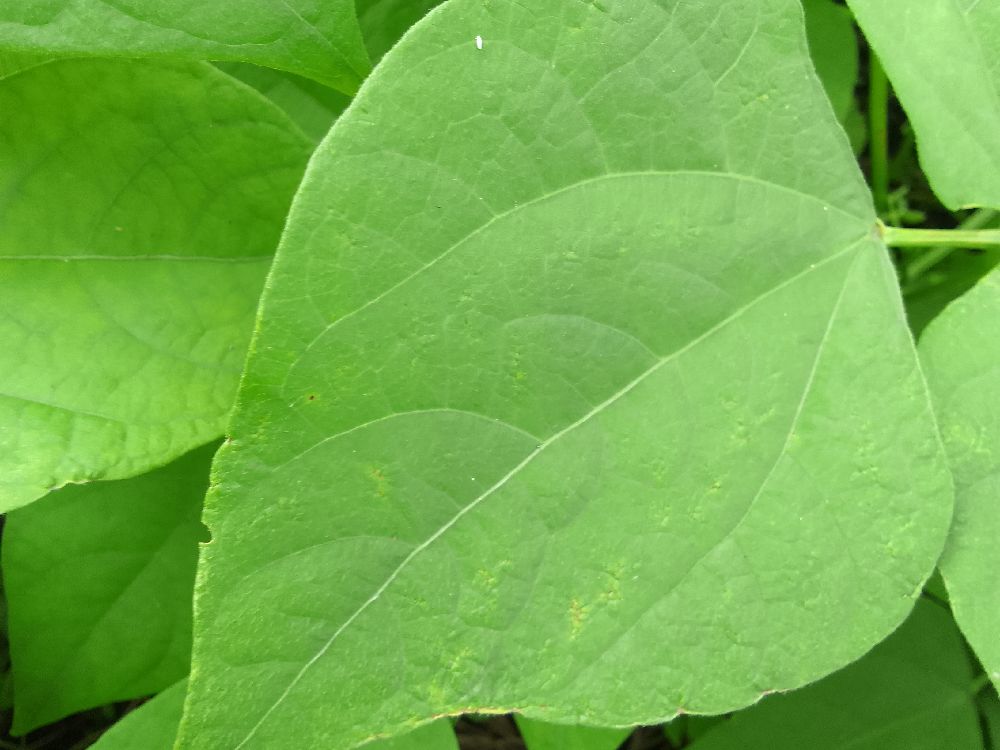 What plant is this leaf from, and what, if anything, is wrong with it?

common bean, healthy
